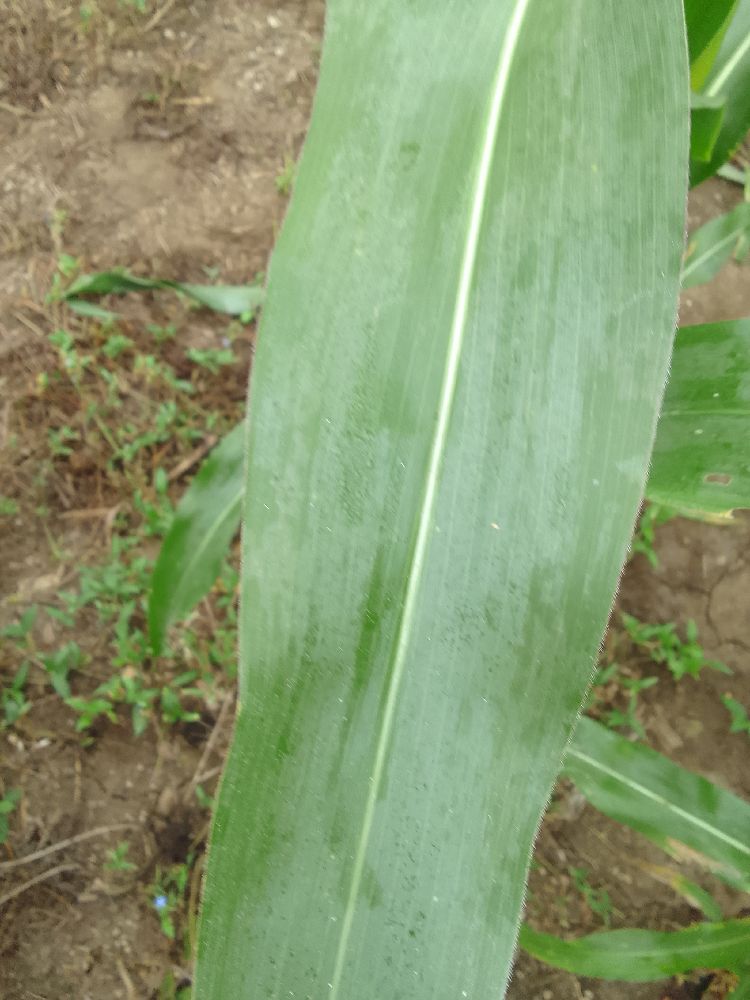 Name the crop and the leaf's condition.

maize, healthy
